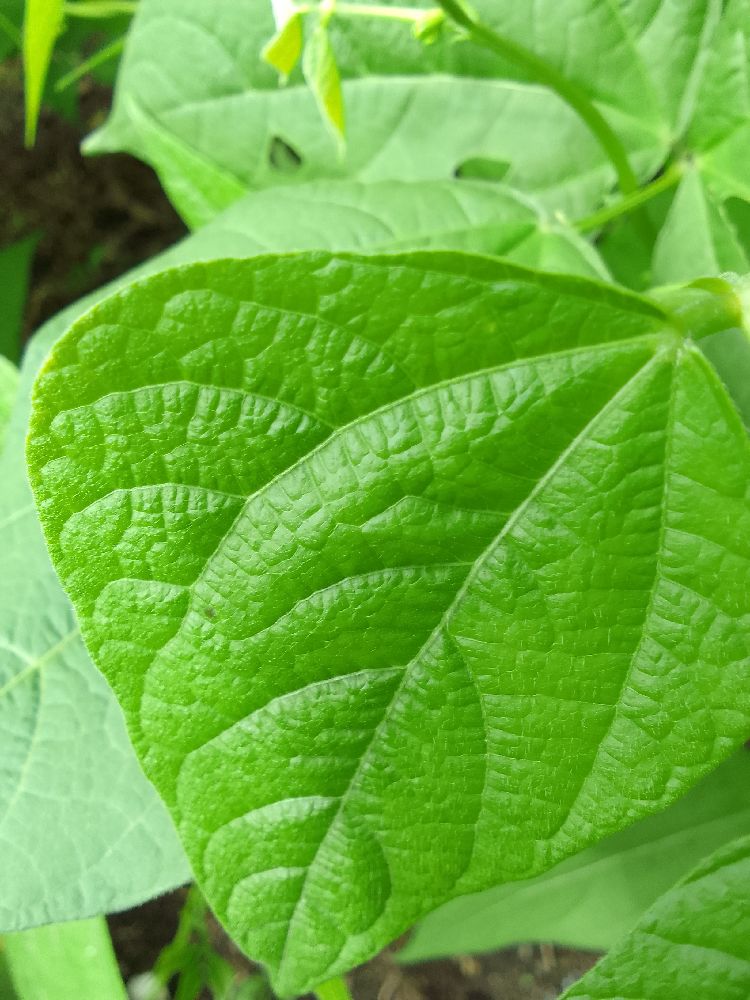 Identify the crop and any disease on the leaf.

common bean, healthy
